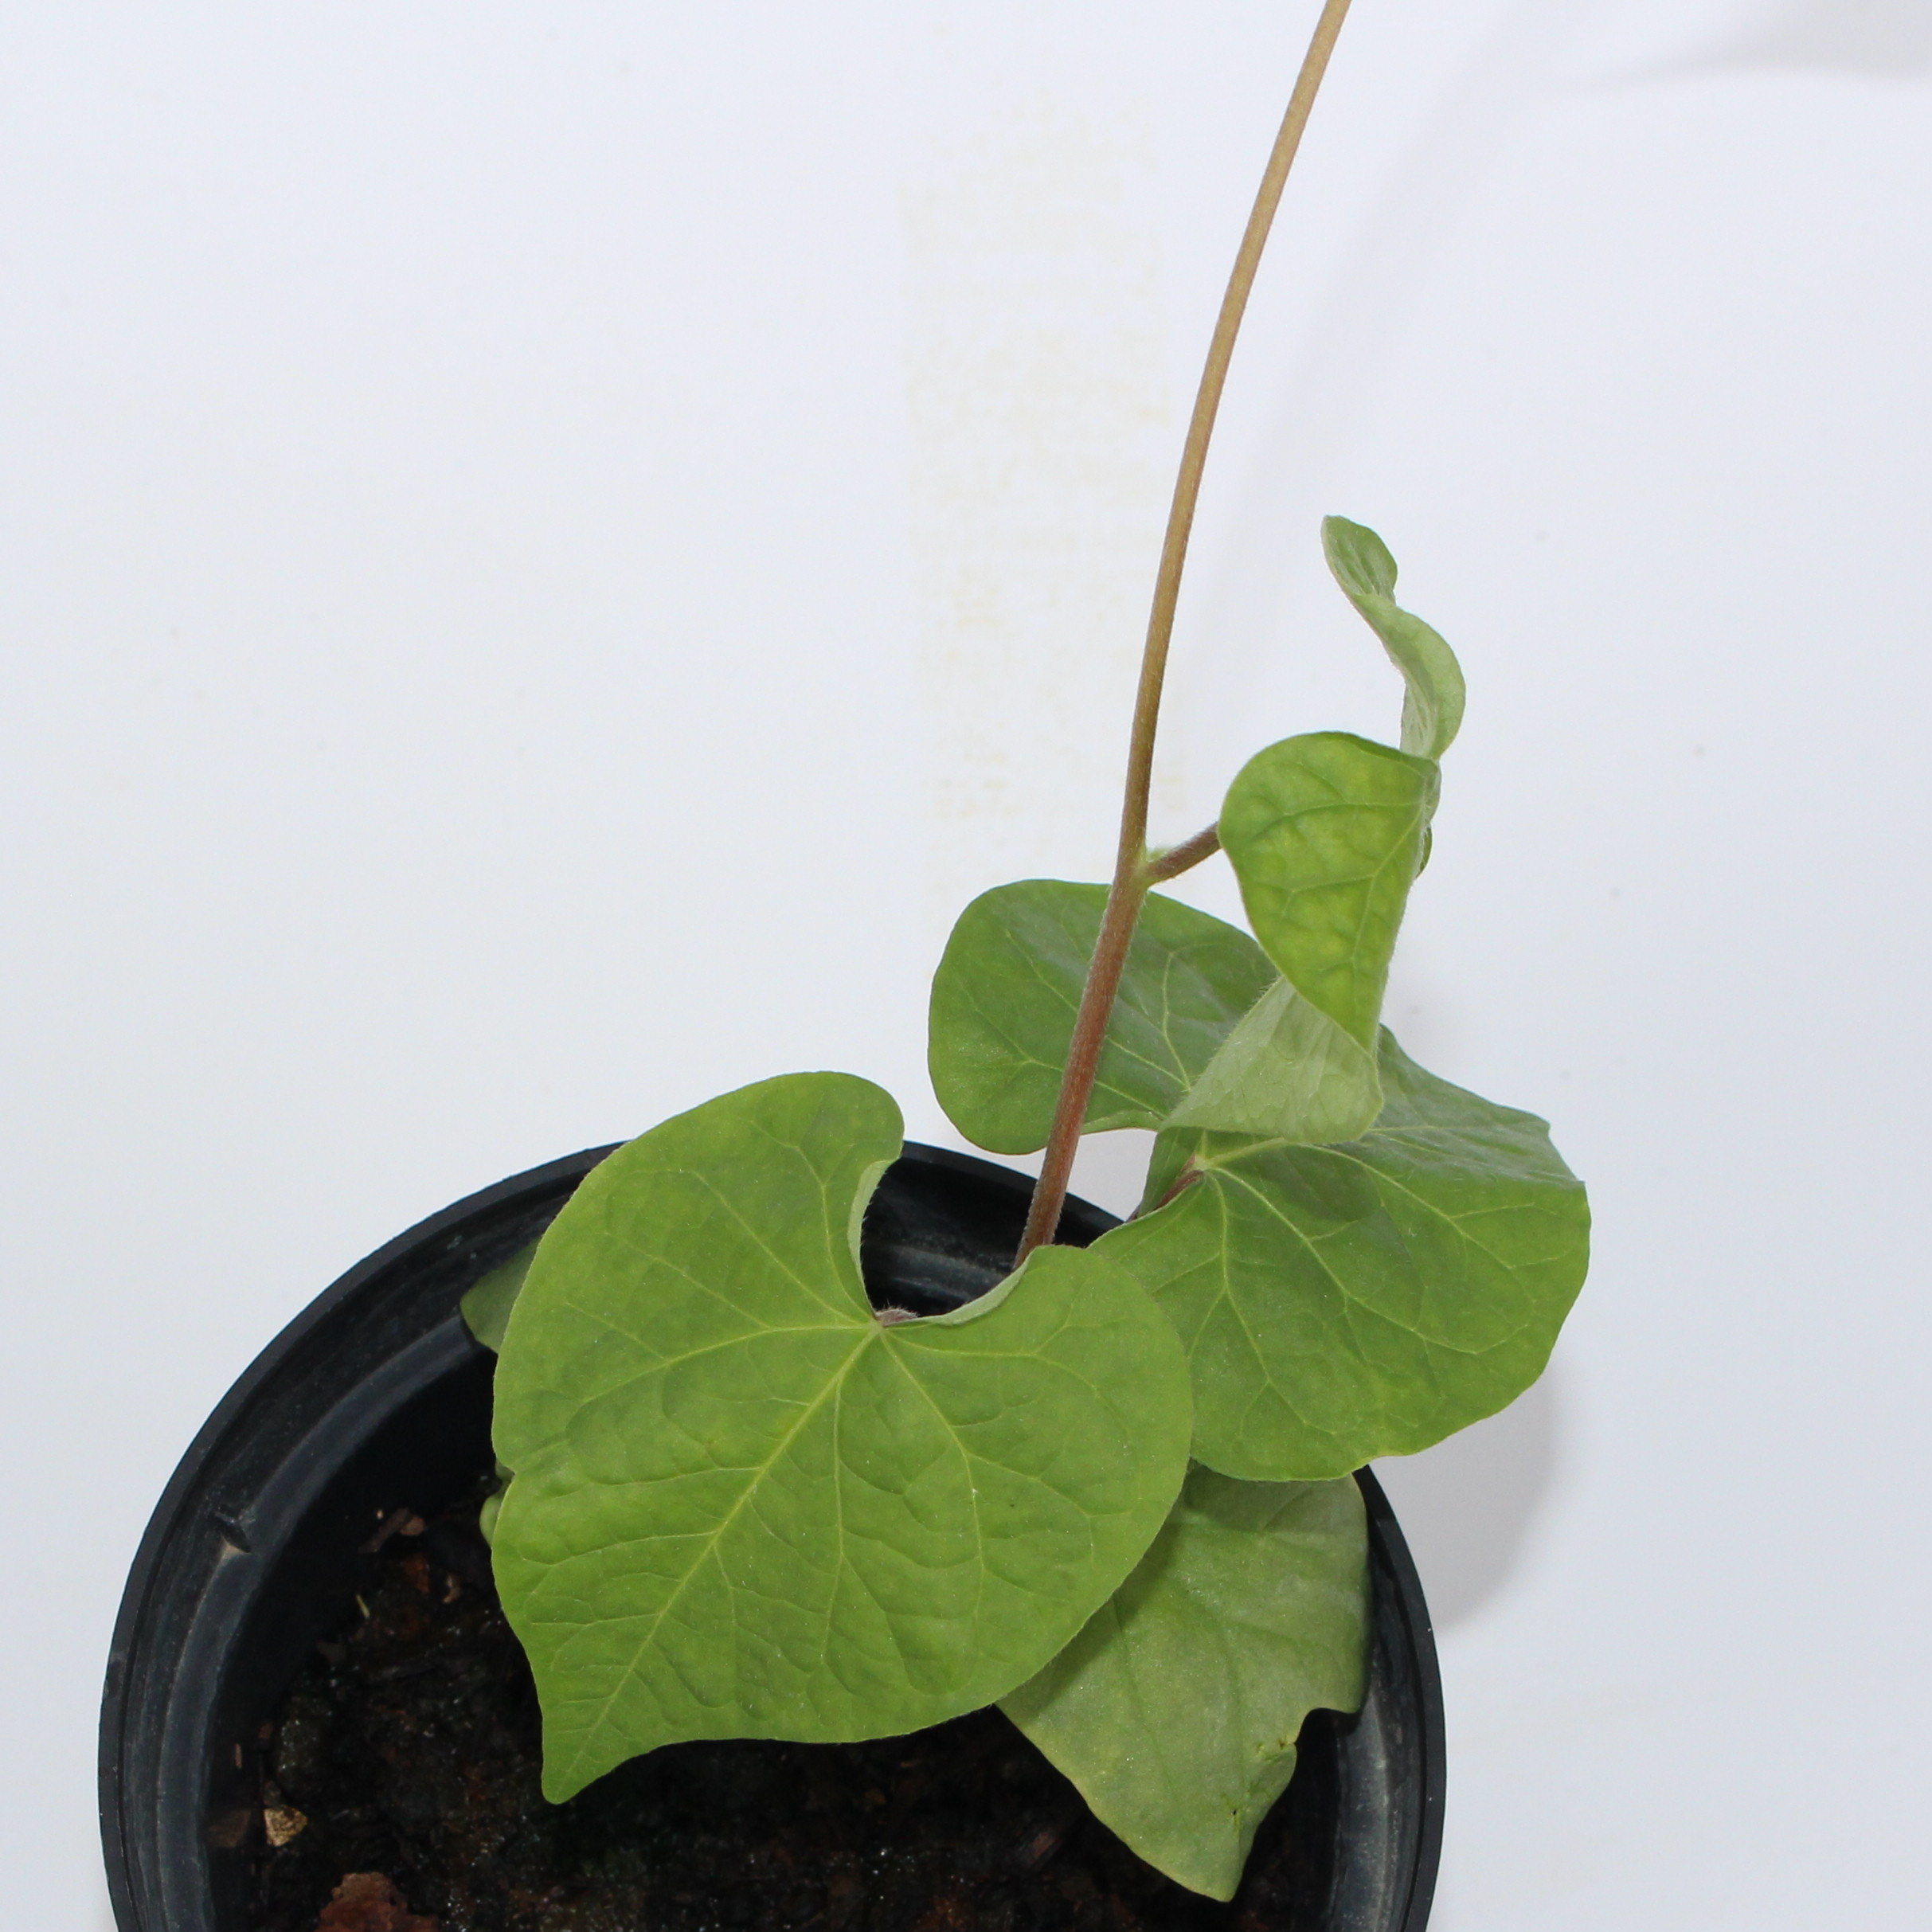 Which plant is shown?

Convolvulus arvensis
